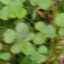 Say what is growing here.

unstructured weed
